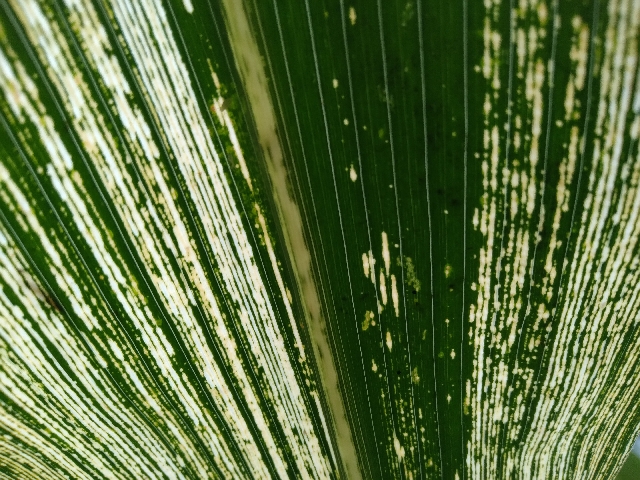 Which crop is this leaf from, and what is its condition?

maize, maize streak virus
